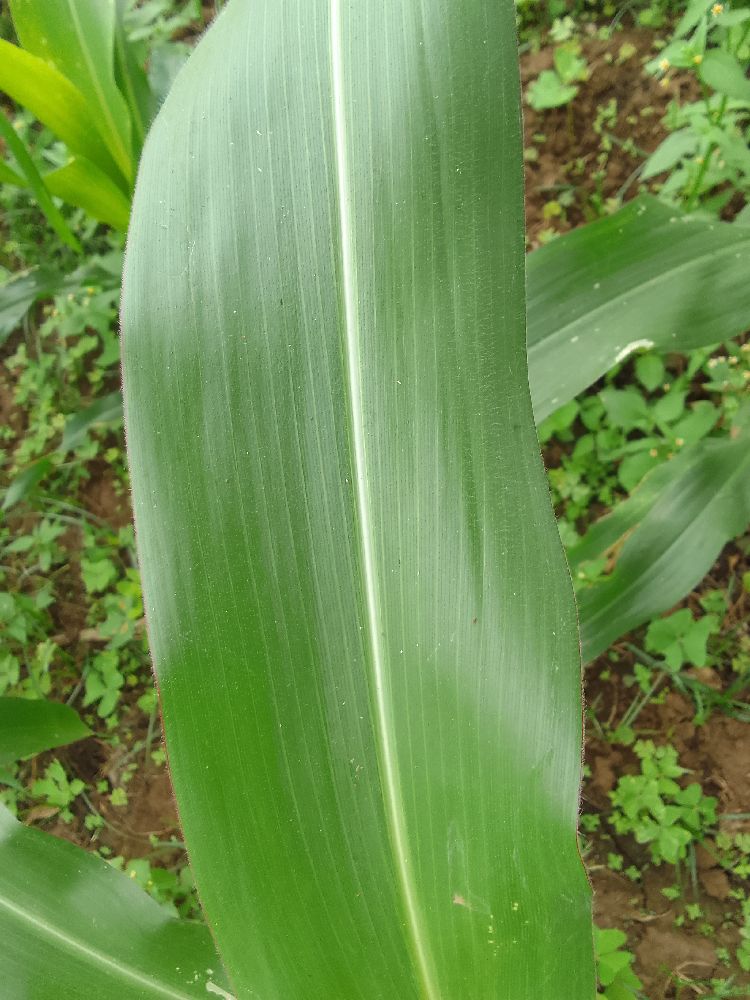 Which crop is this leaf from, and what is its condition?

maize, healthy
